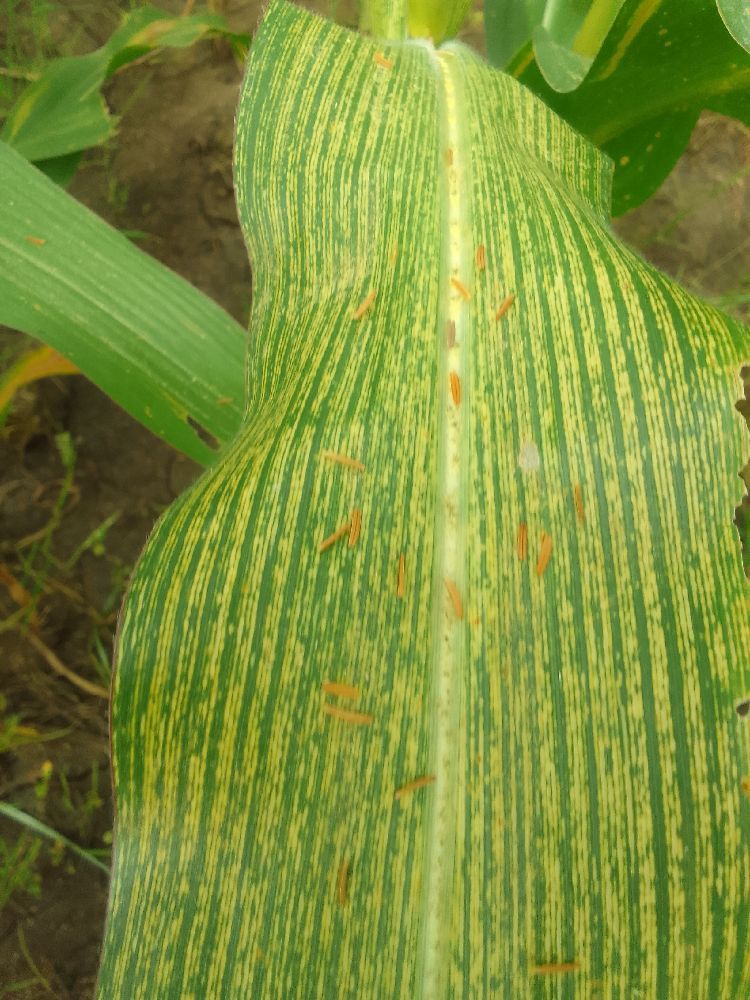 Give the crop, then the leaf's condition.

maize, maize streak virus
